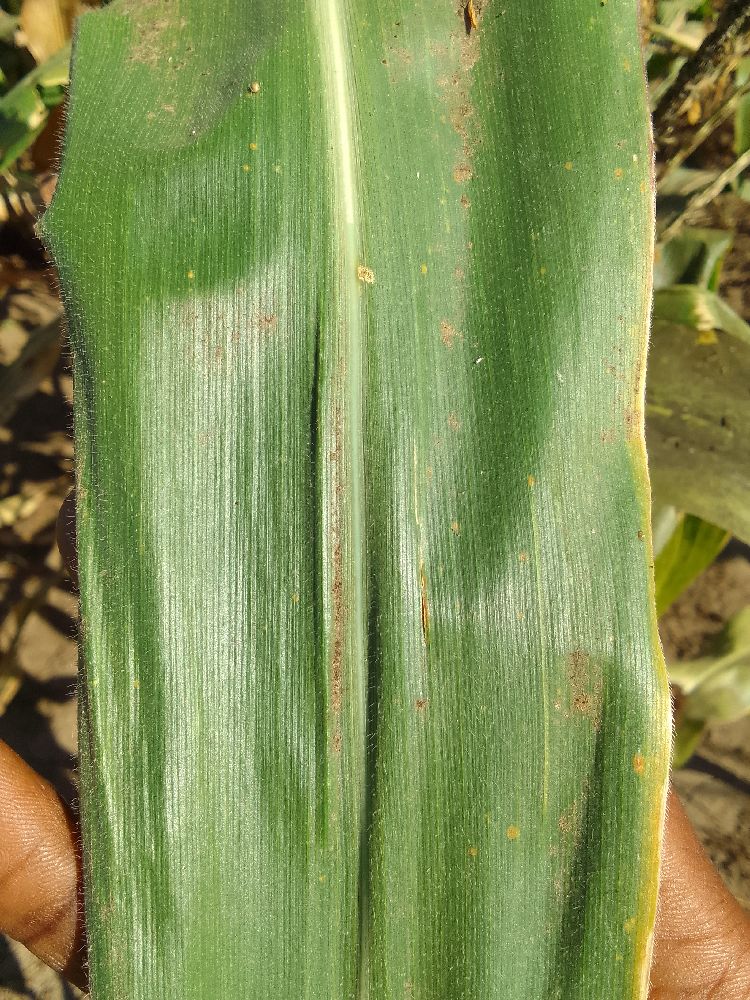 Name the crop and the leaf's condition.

maize, healthy
